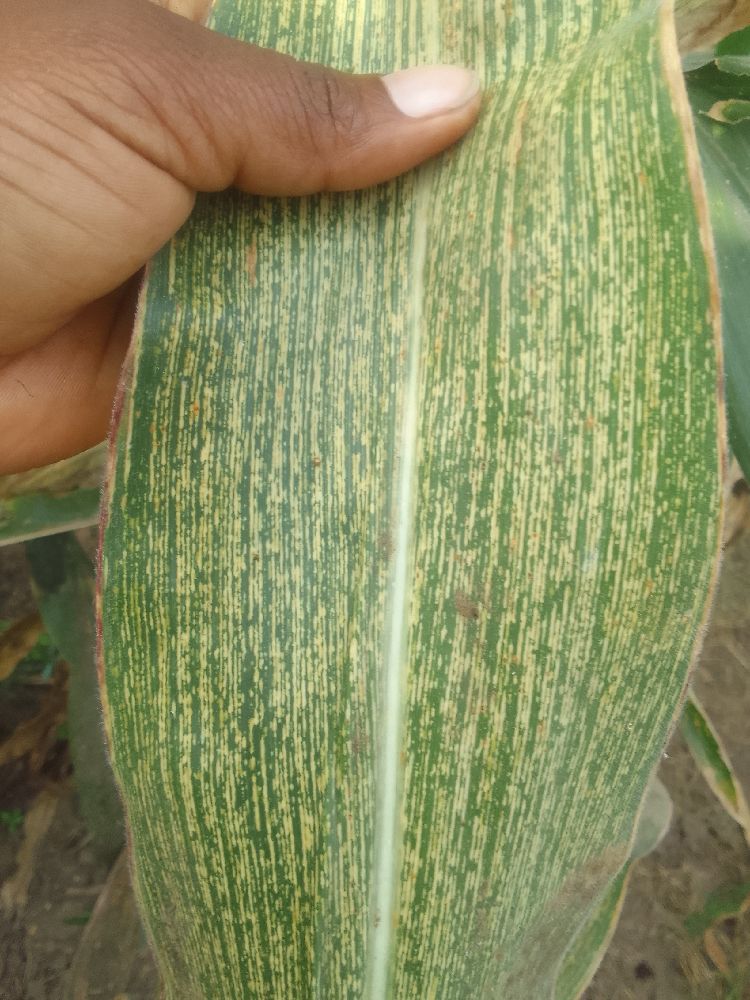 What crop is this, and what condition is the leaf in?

maize, maize streak virus
